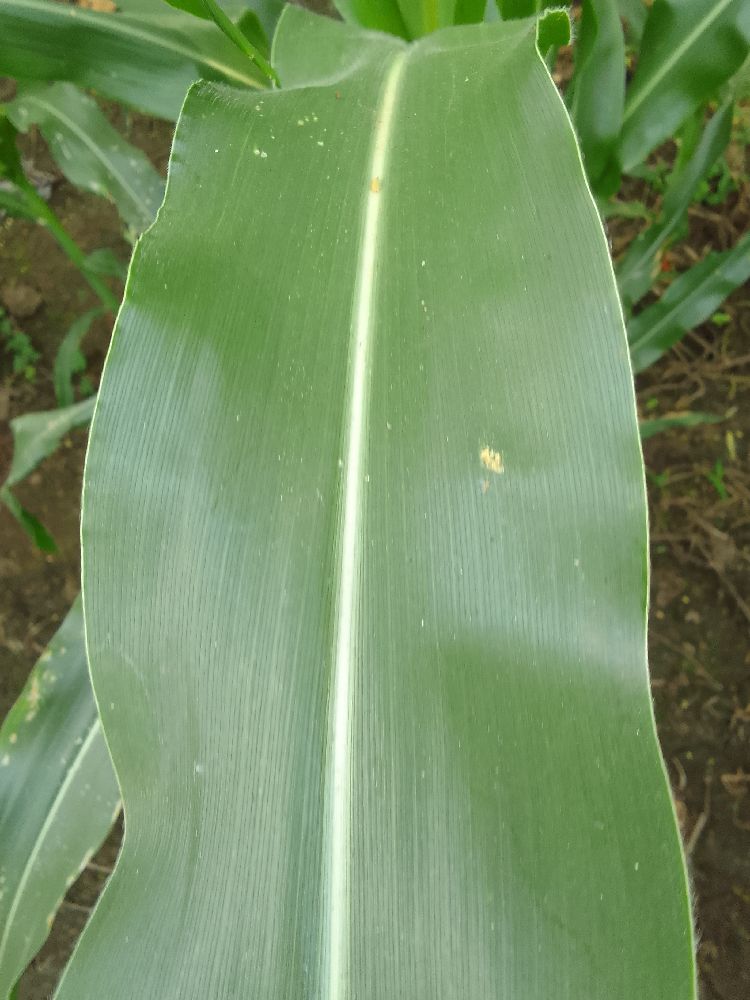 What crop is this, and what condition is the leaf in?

maize, healthy
